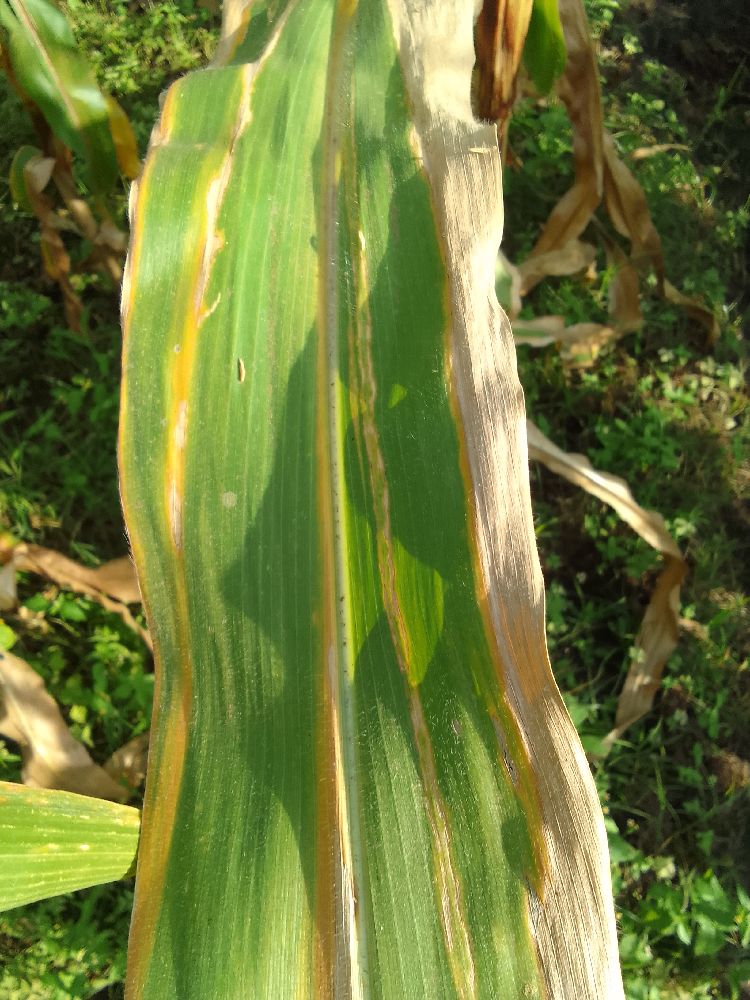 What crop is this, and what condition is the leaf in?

maize, maize lethal necrosis
